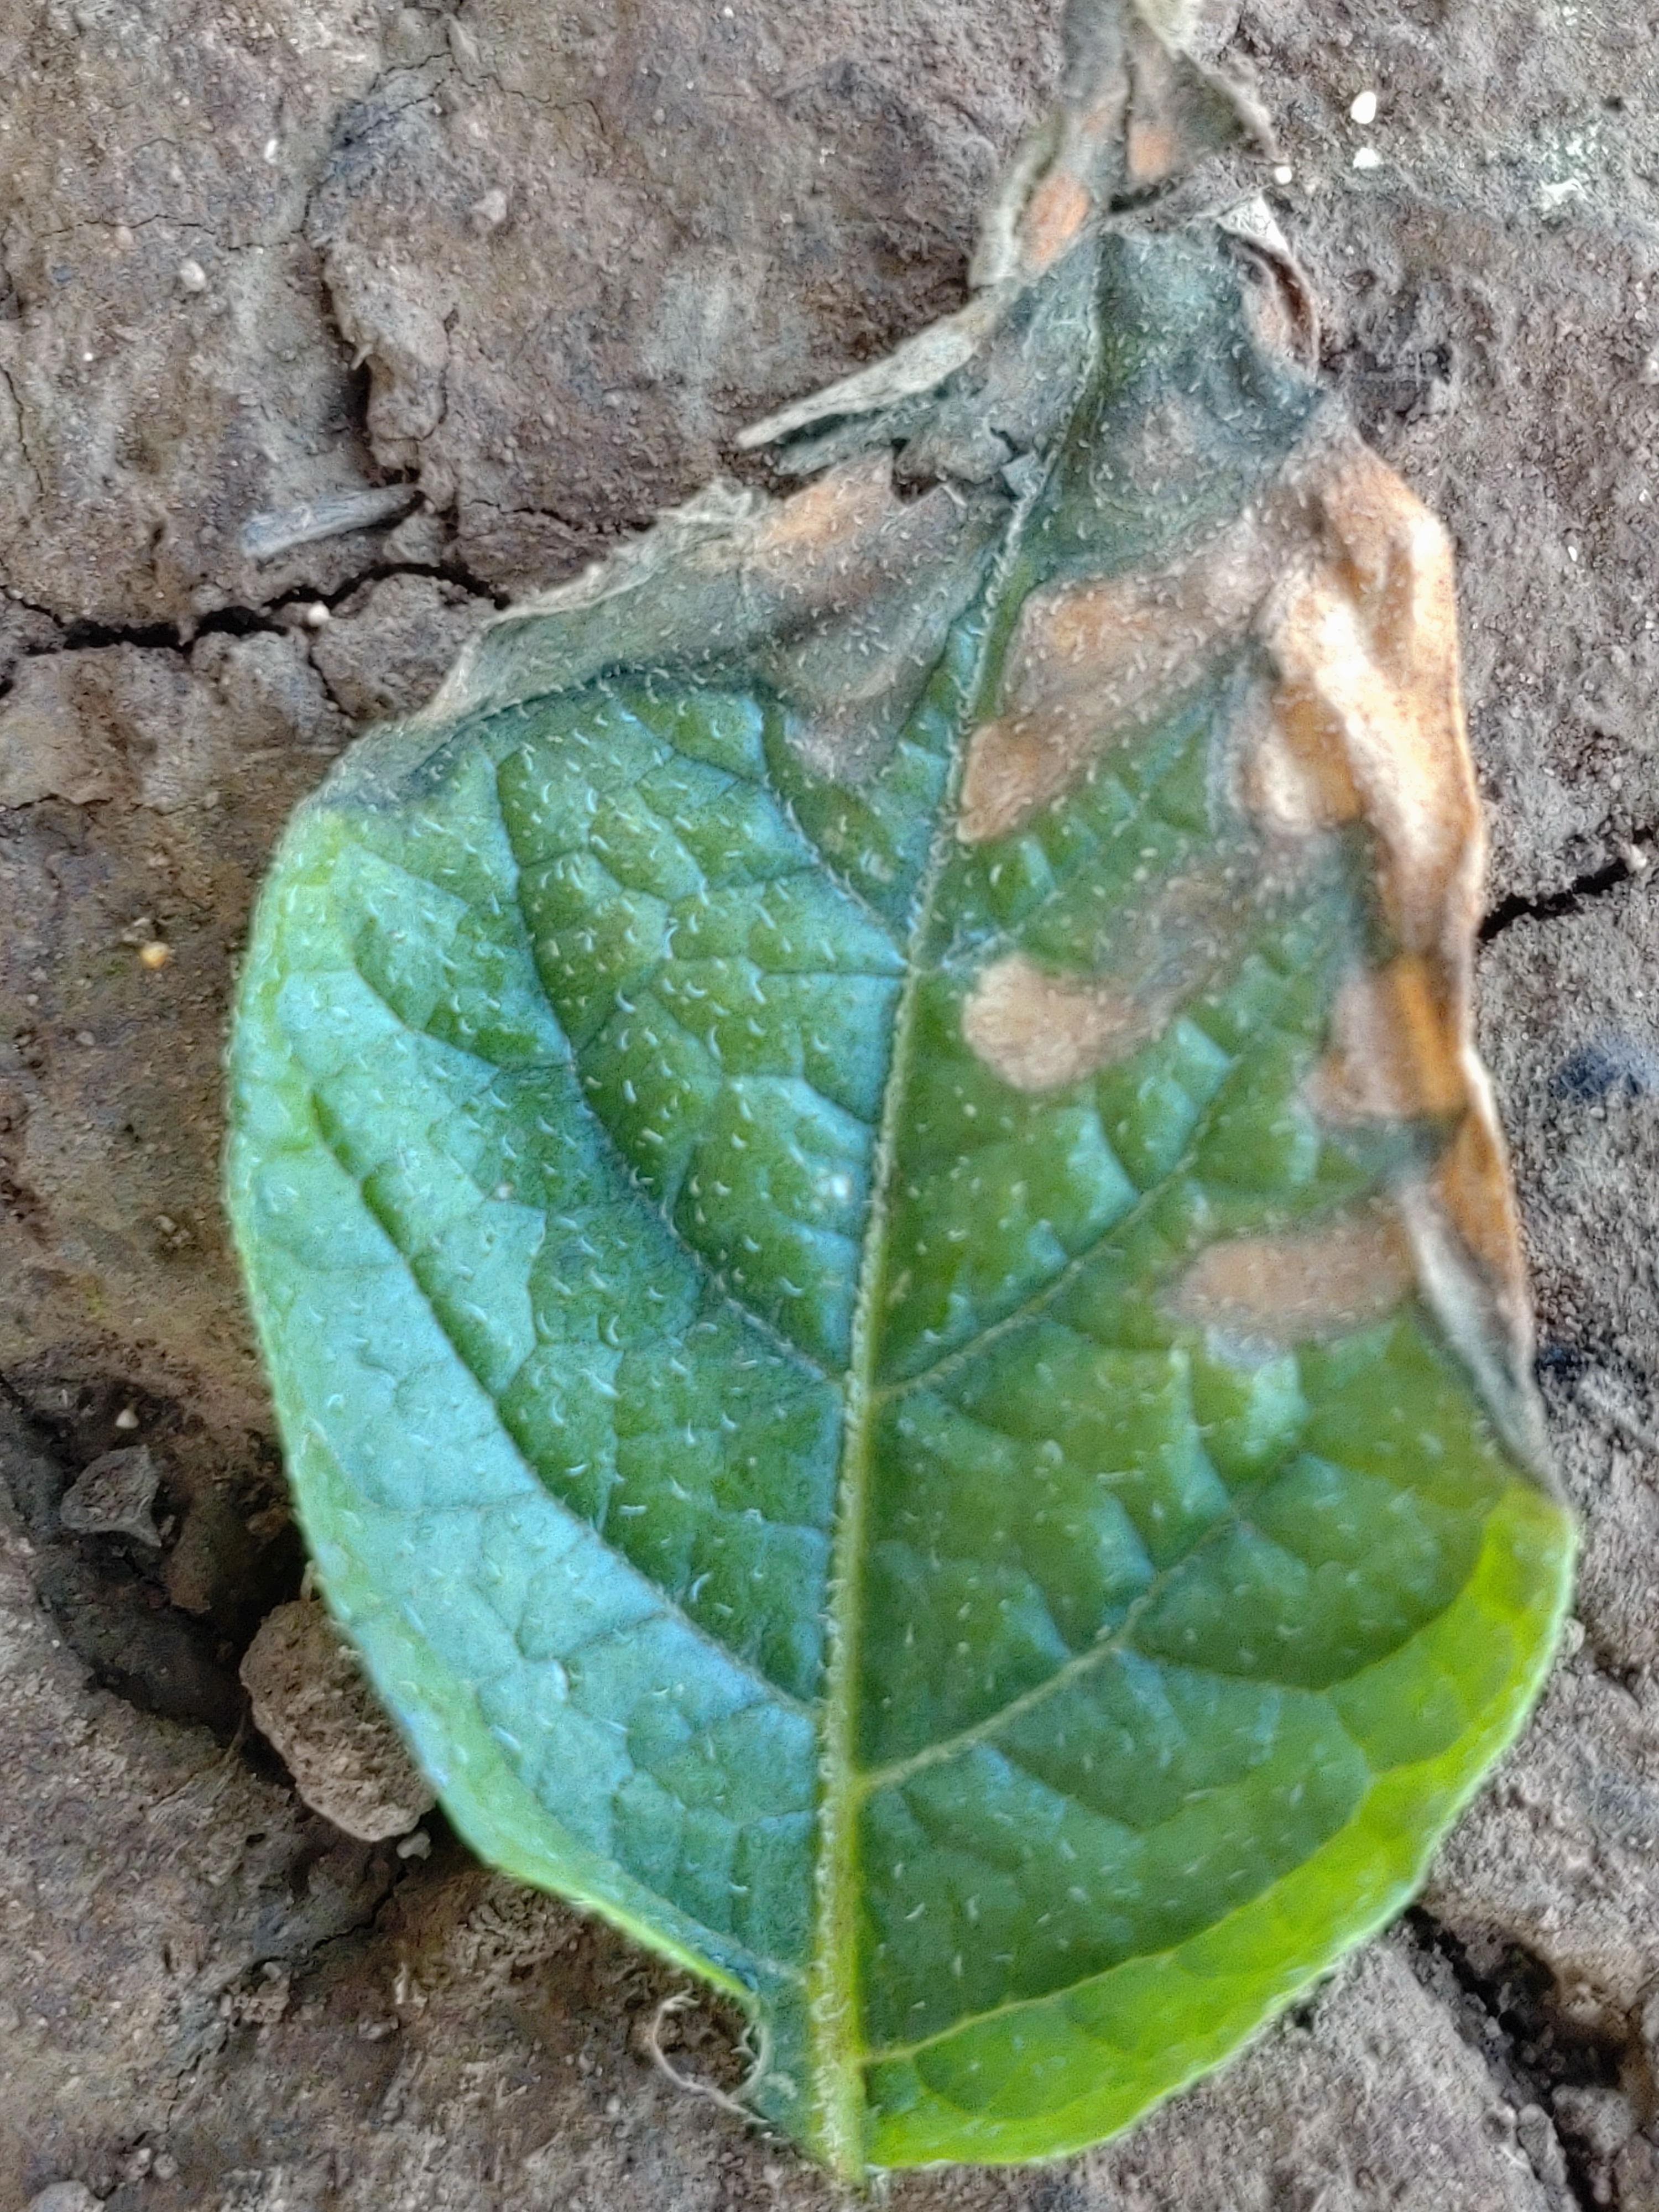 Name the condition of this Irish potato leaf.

early blight
